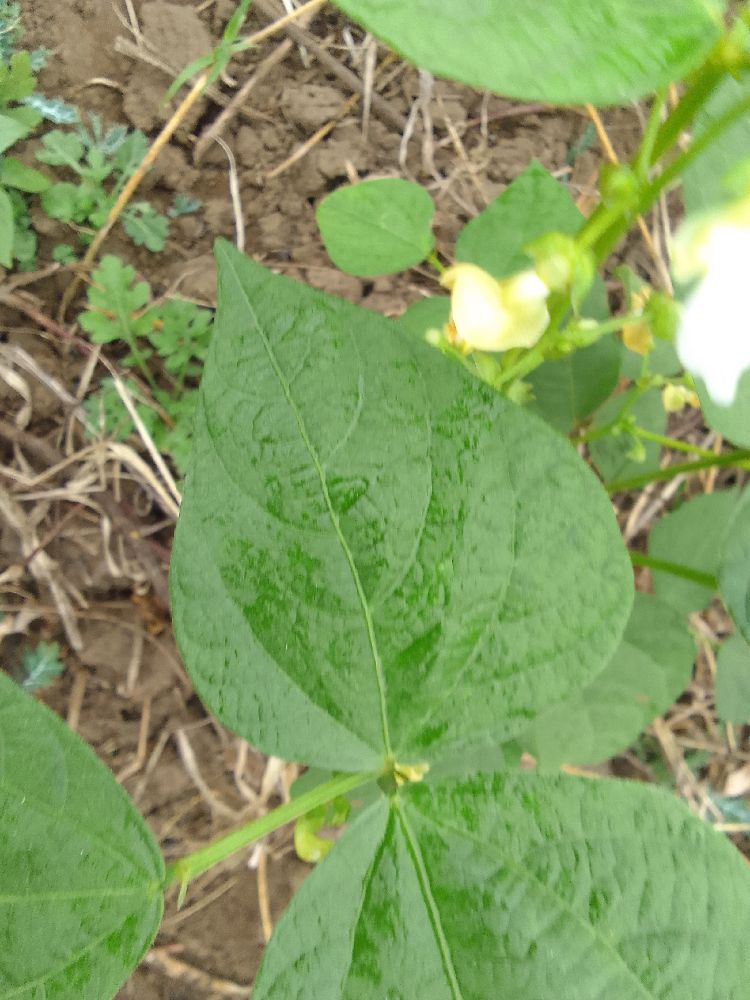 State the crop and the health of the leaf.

common bean, healthy
